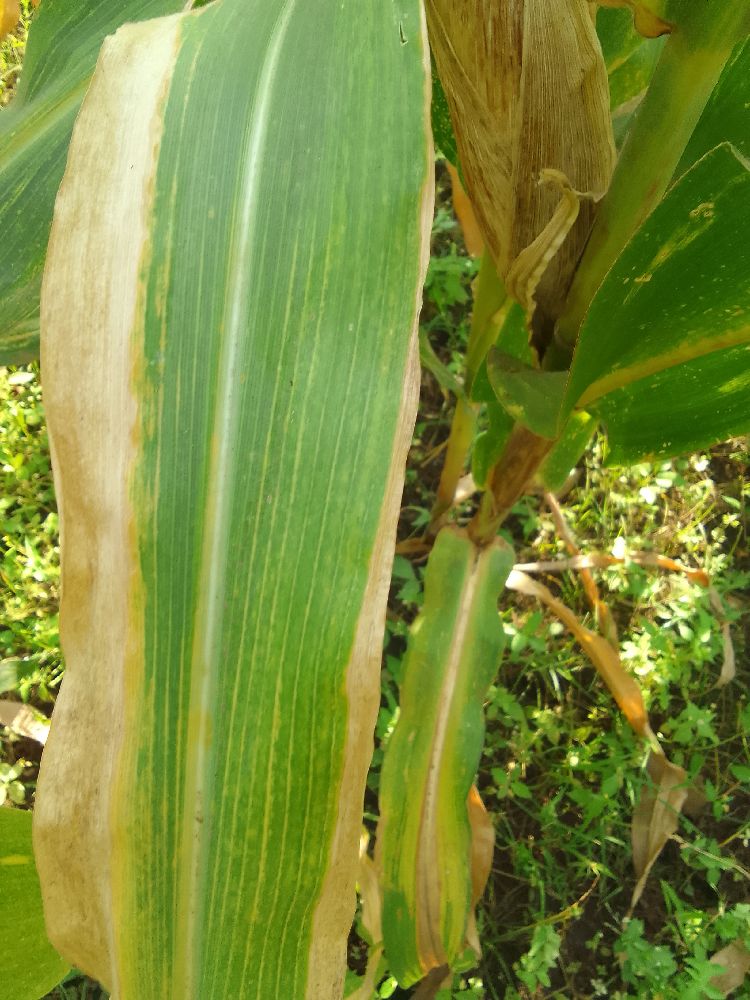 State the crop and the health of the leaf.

maize, maize lethal necrosis
